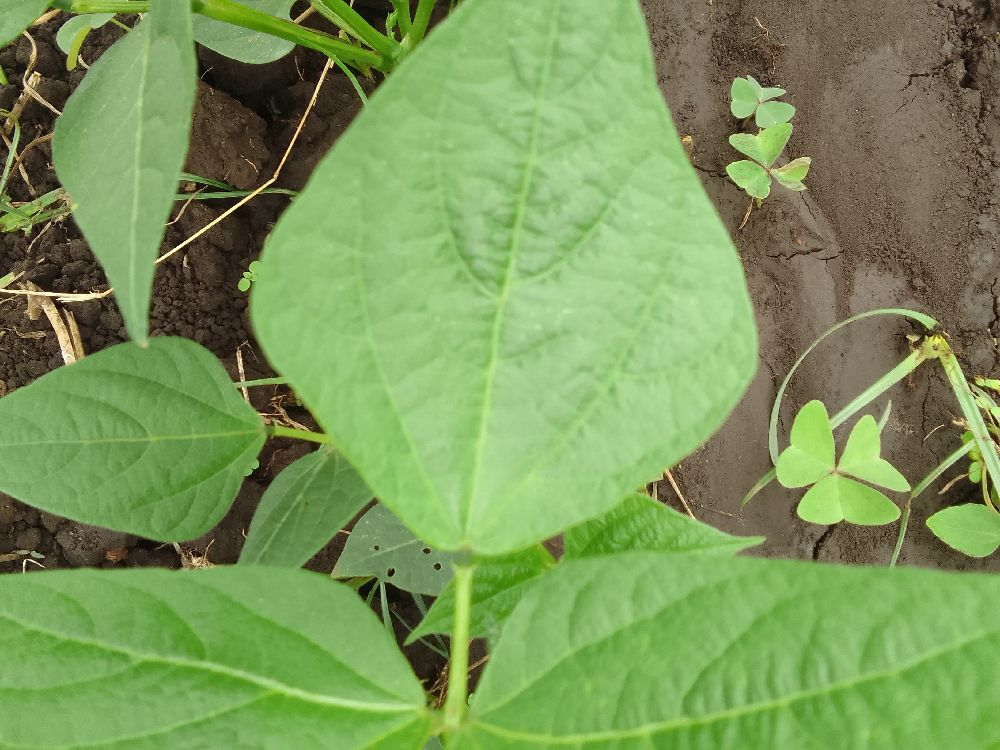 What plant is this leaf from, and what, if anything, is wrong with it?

common bean, healthy
